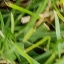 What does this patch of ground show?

grass
